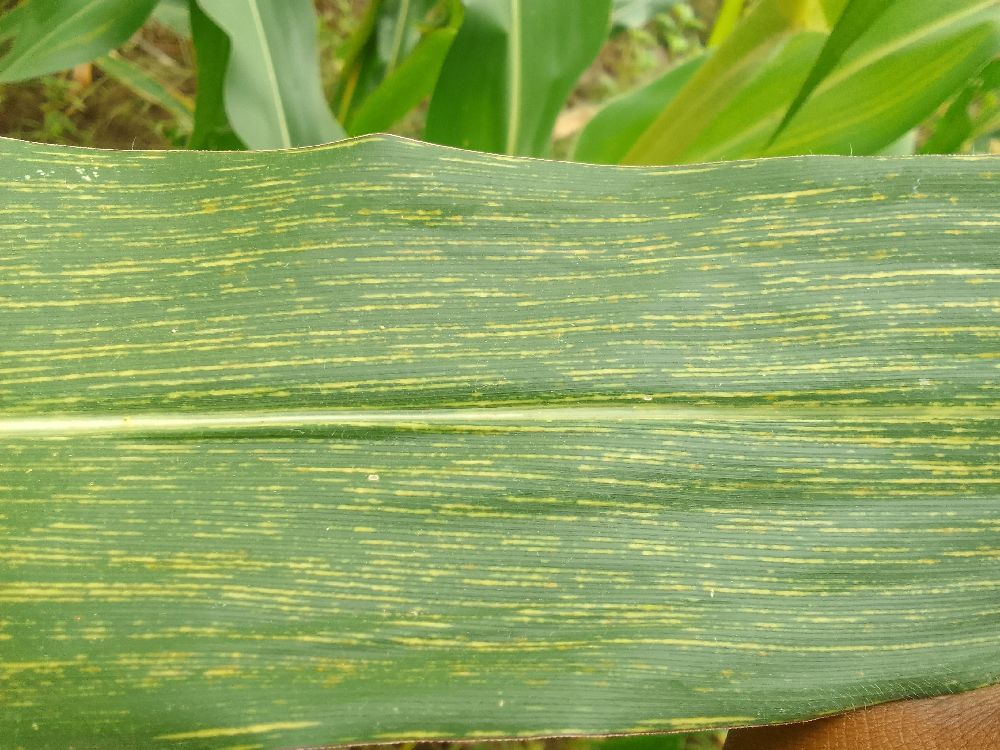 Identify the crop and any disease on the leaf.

maize, maize streak virus
